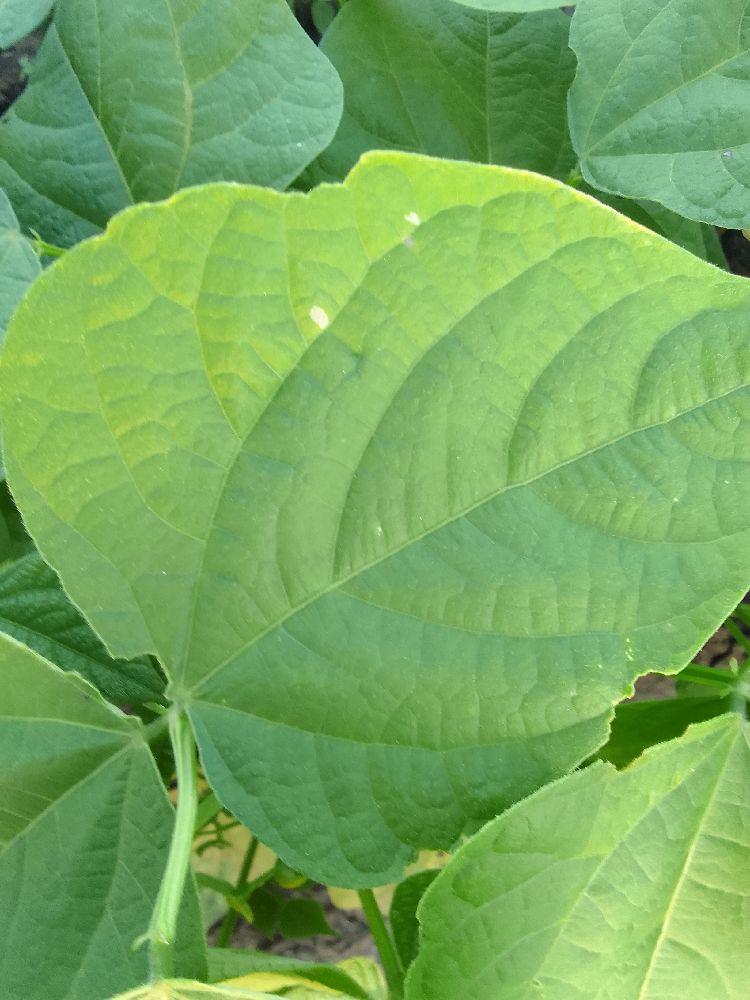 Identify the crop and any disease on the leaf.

common bean, healthy
